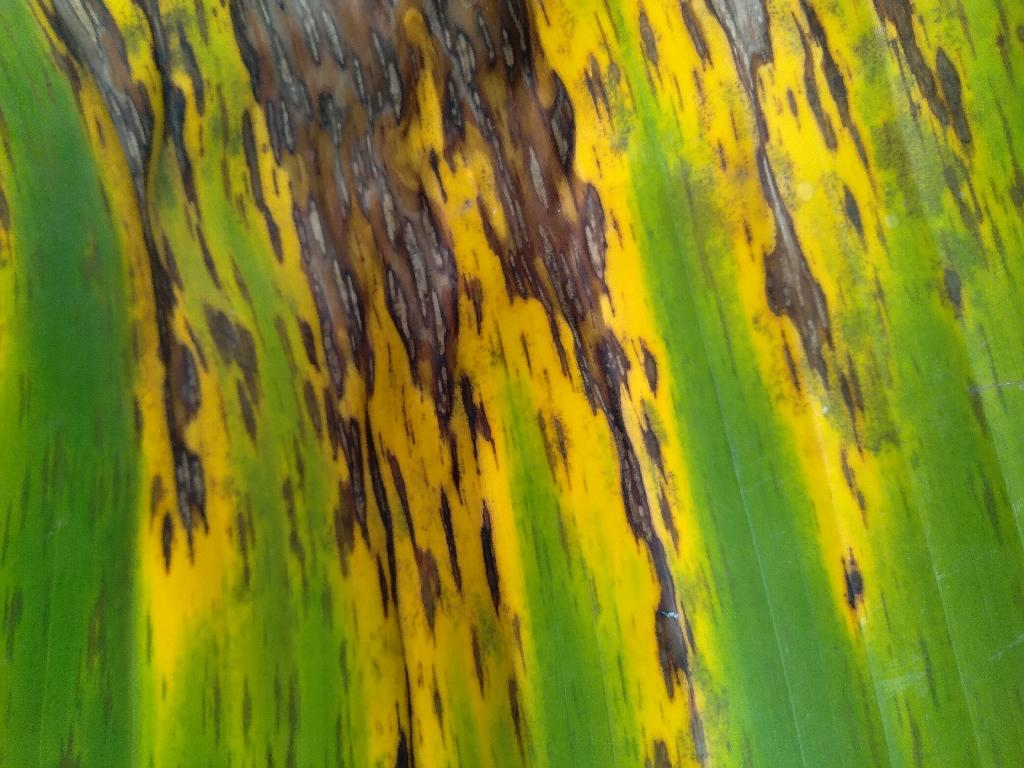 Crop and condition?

banana, black sigatoka
